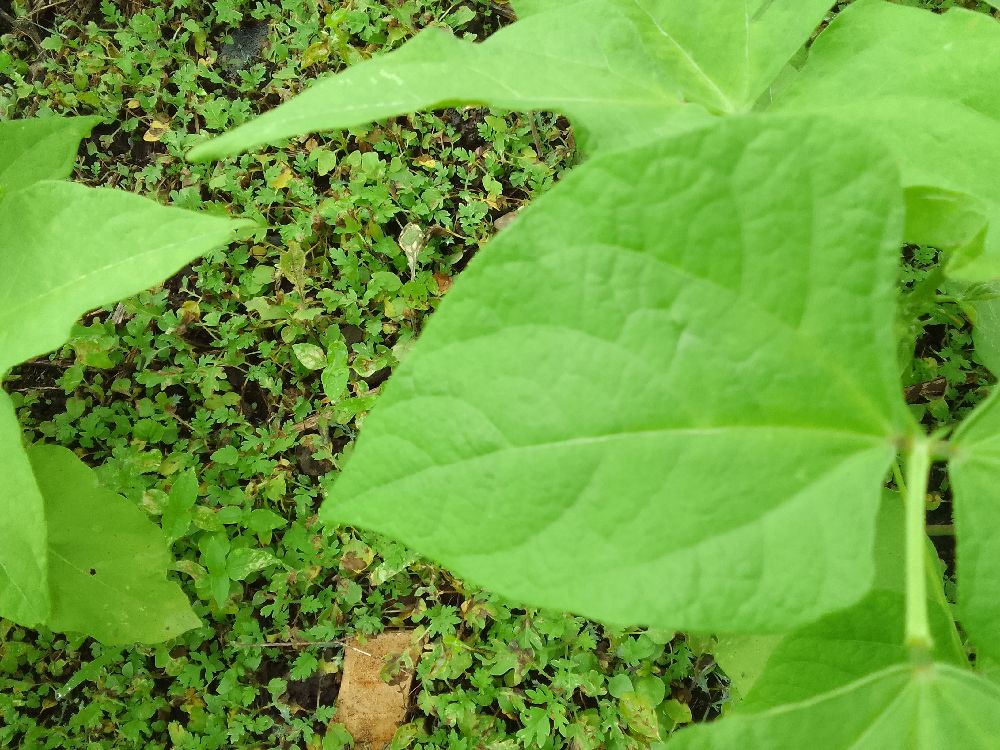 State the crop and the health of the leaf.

common bean, healthy
